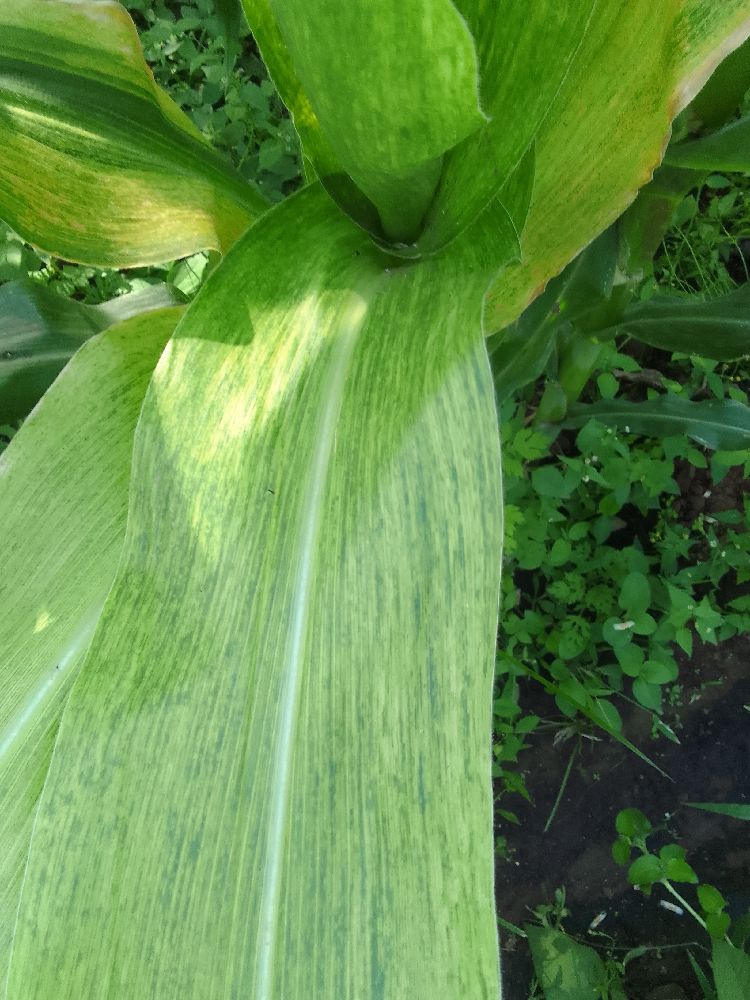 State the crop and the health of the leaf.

maize, maize lethal necrosis
